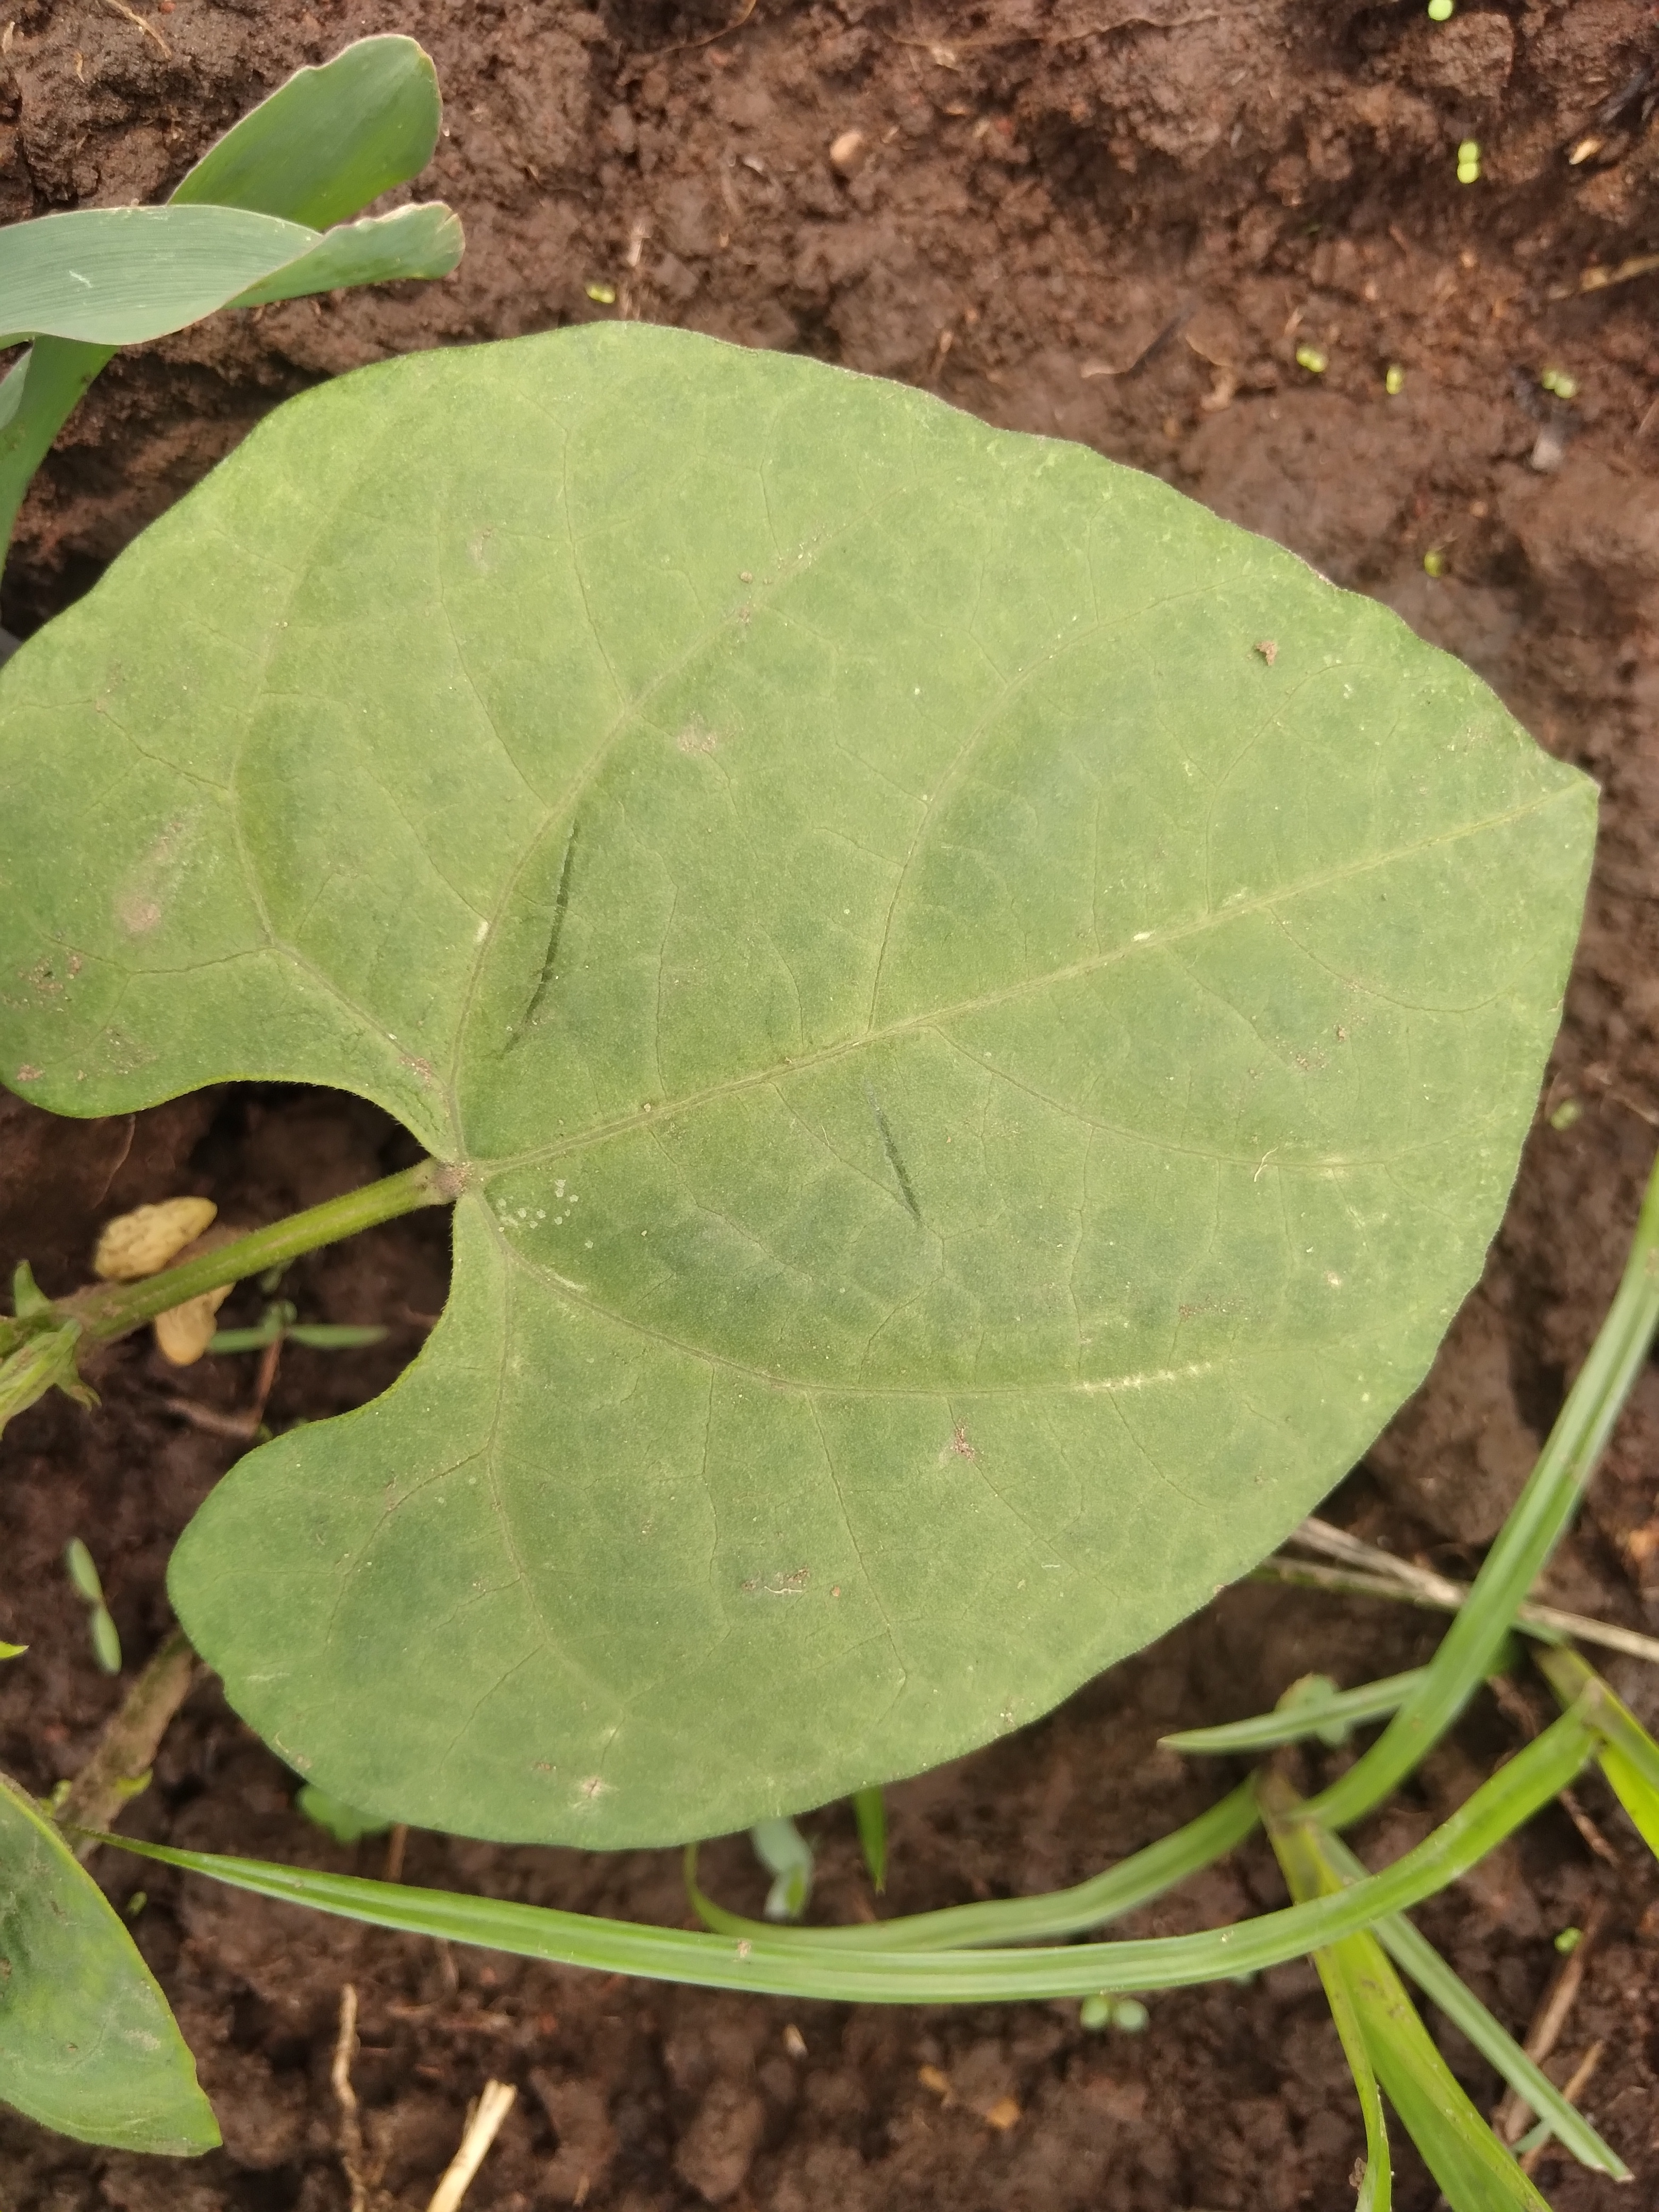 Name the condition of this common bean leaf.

healthy
